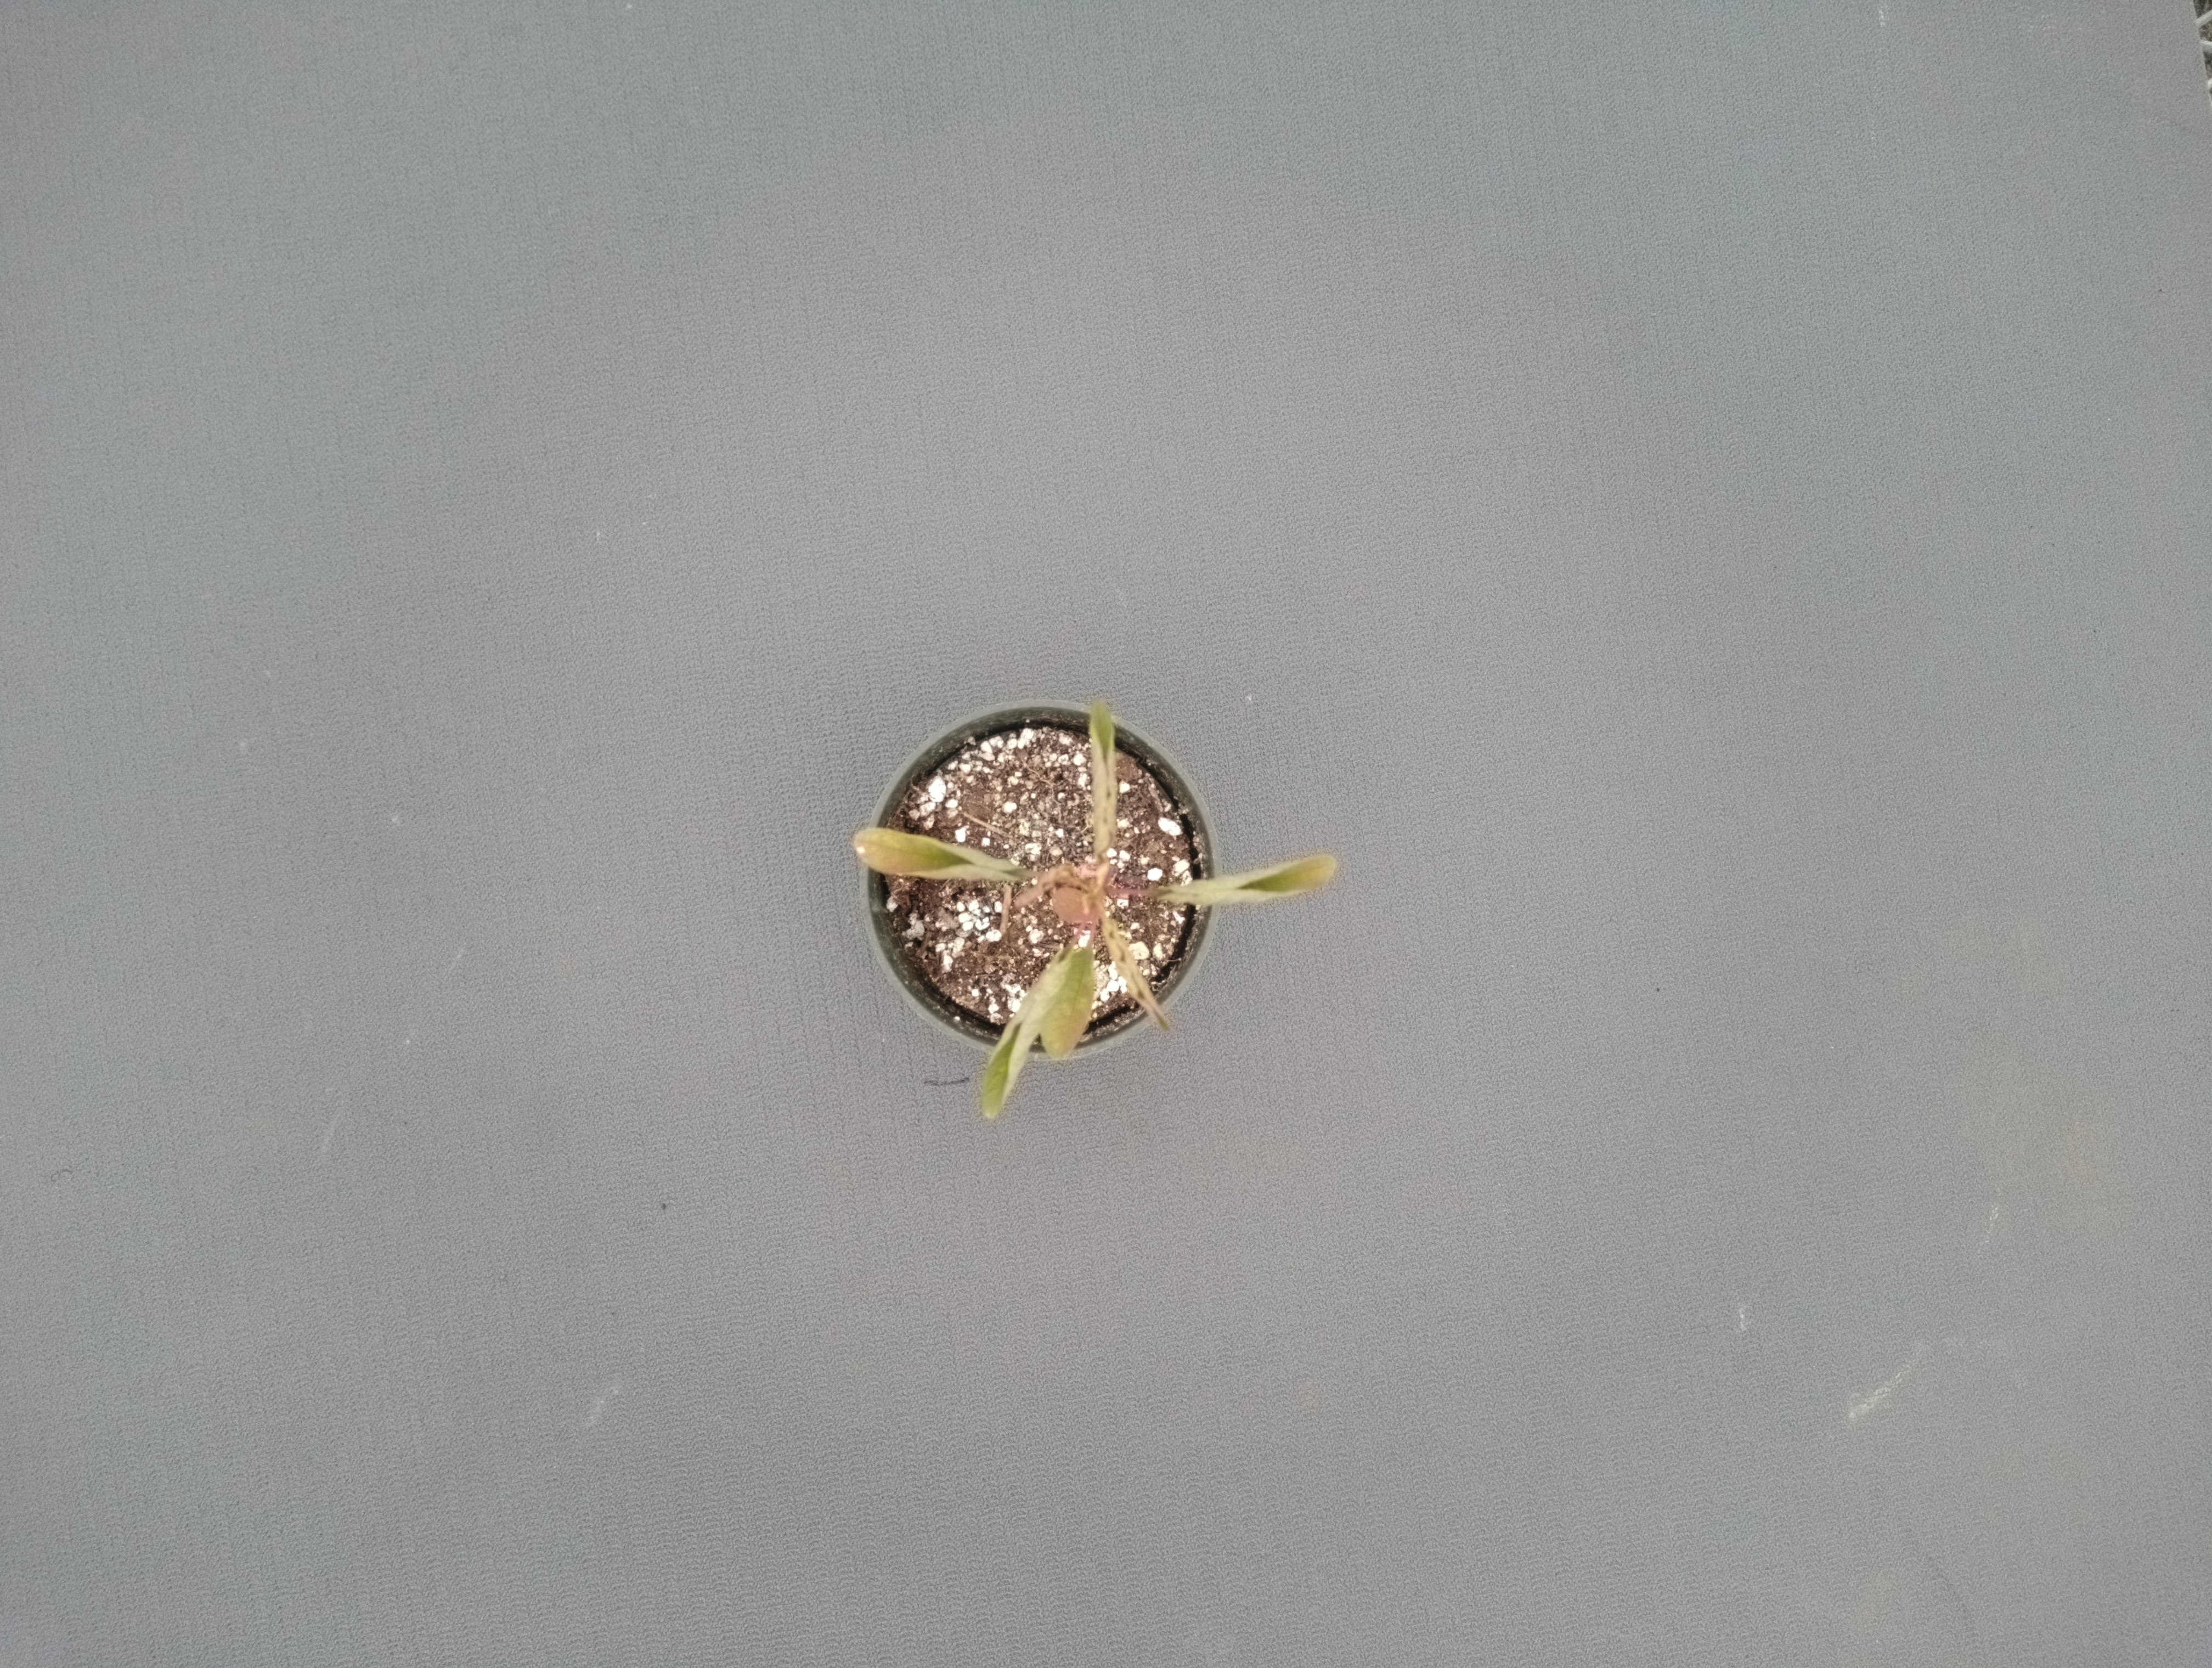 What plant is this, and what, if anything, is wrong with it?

waterhemp, foliar distortion
